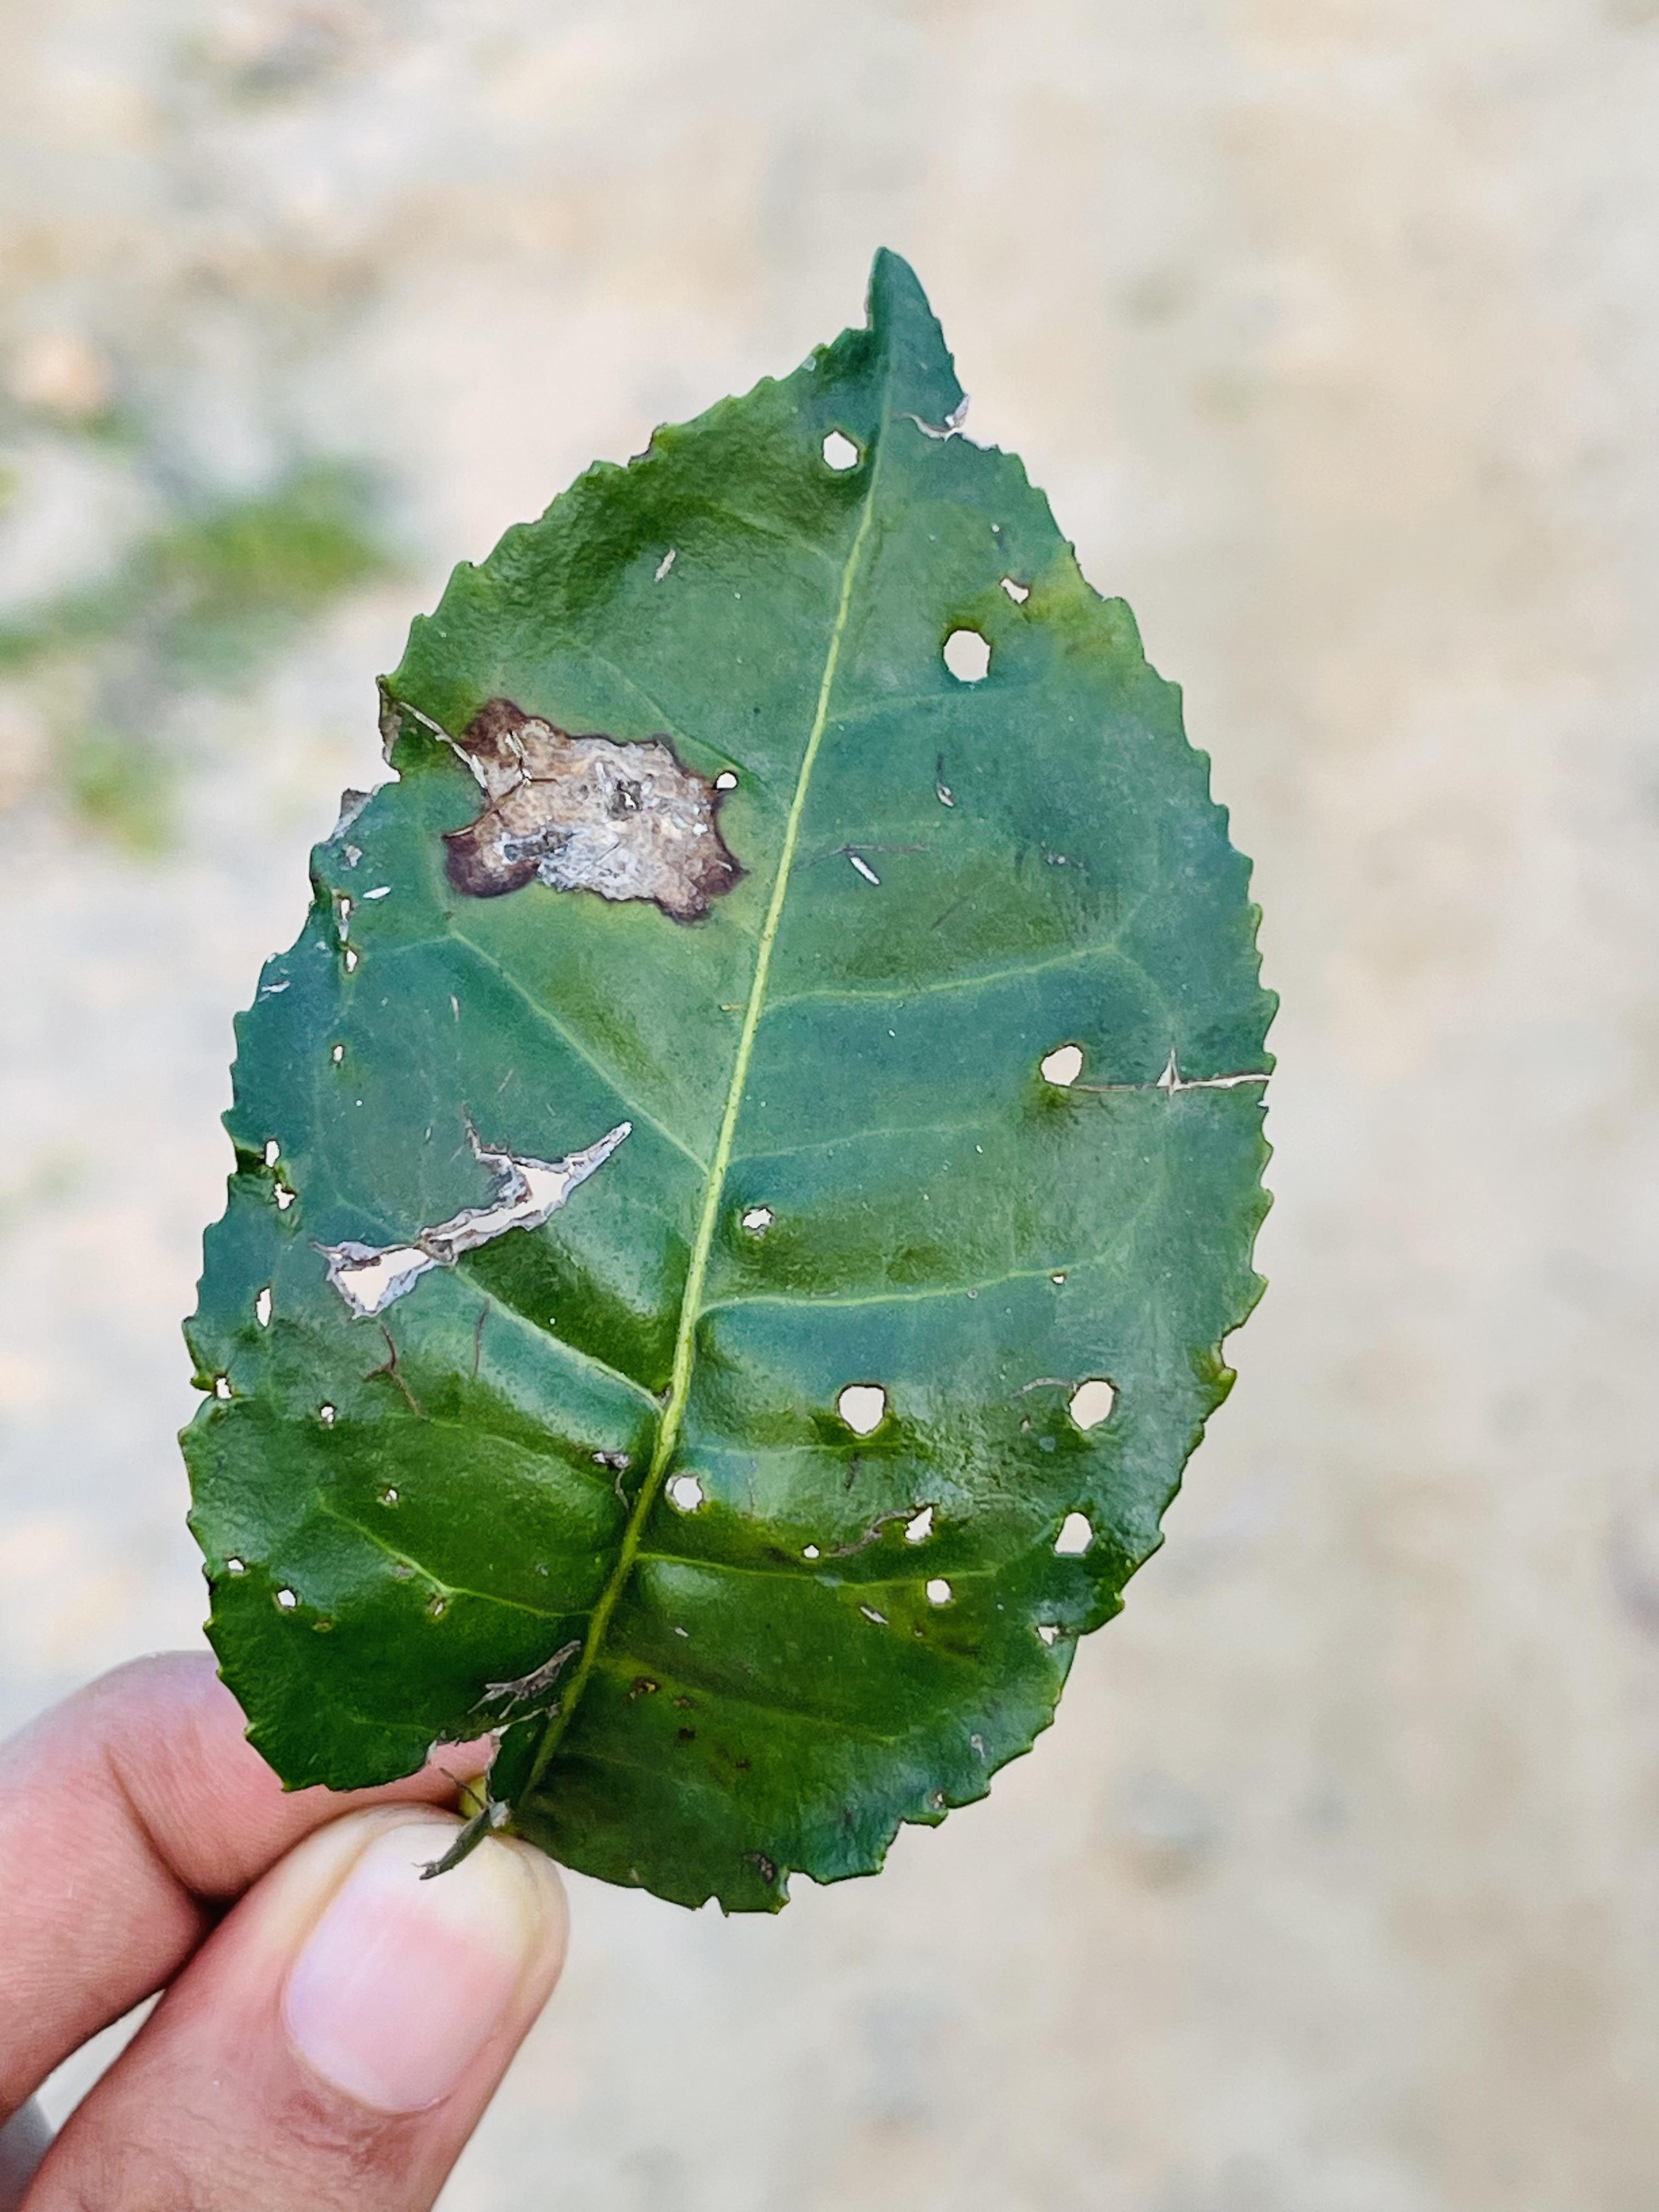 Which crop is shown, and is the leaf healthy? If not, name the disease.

tea, blight
